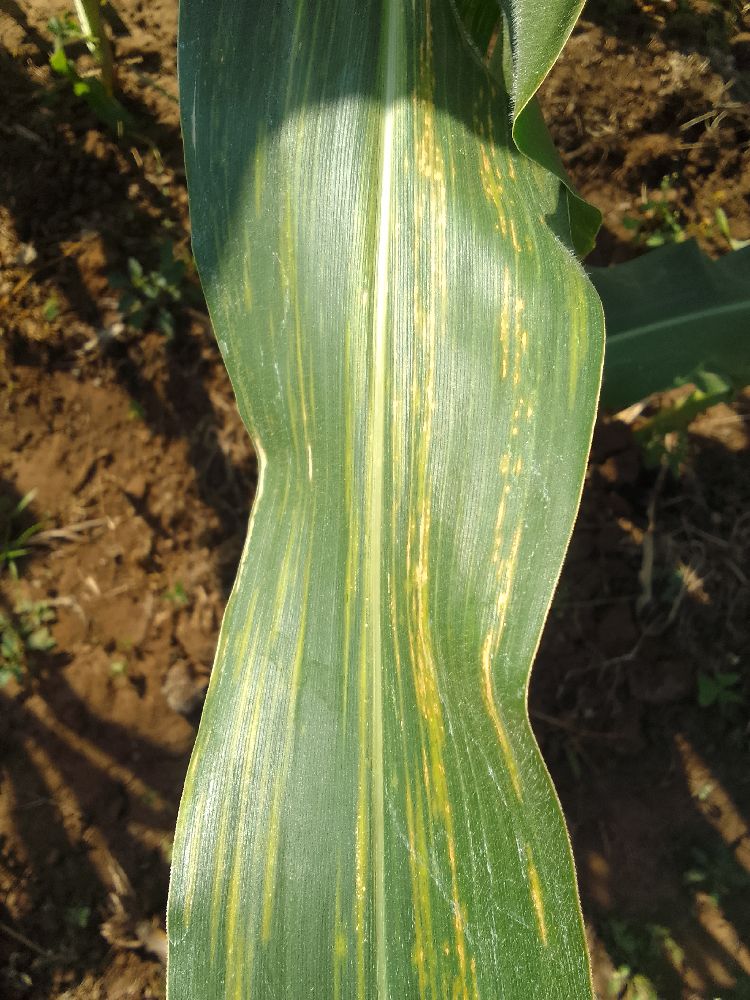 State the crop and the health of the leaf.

maize, maize lethal necrosis
